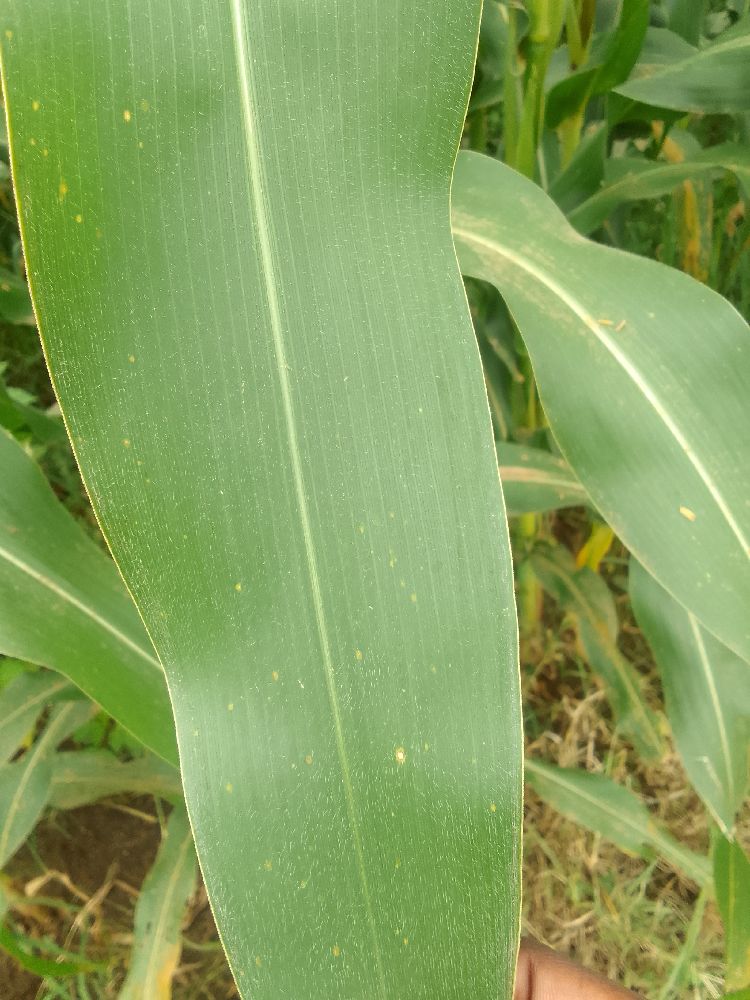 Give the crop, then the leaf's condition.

maize, healthy
